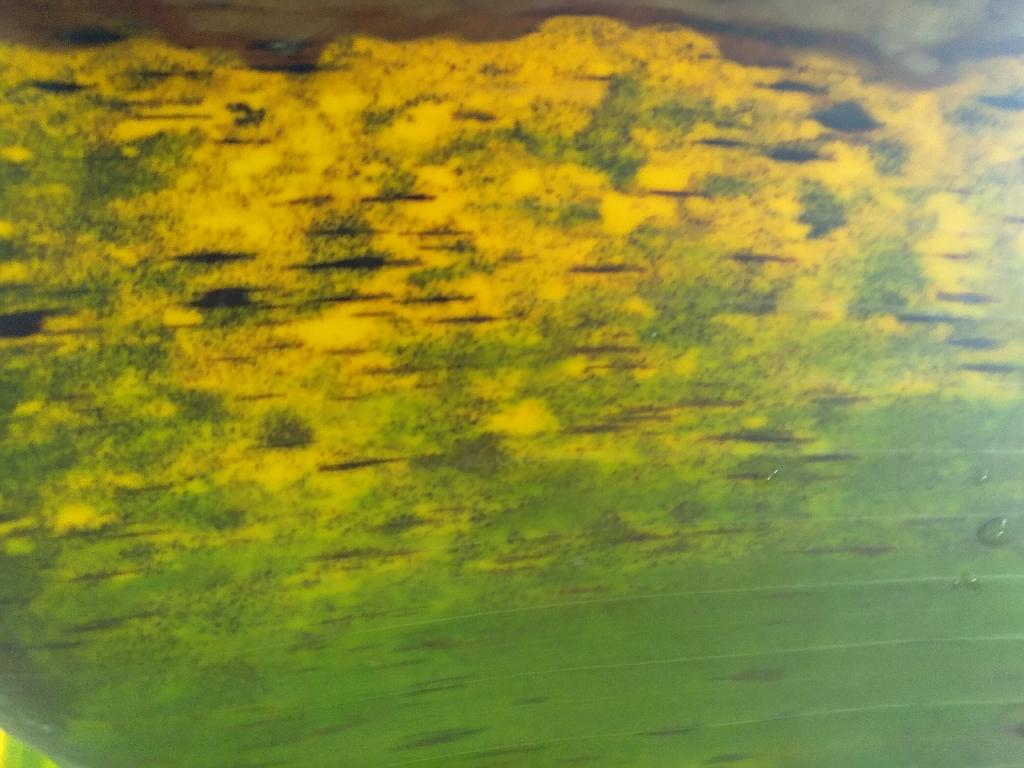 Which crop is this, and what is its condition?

banana, black sigatoka
